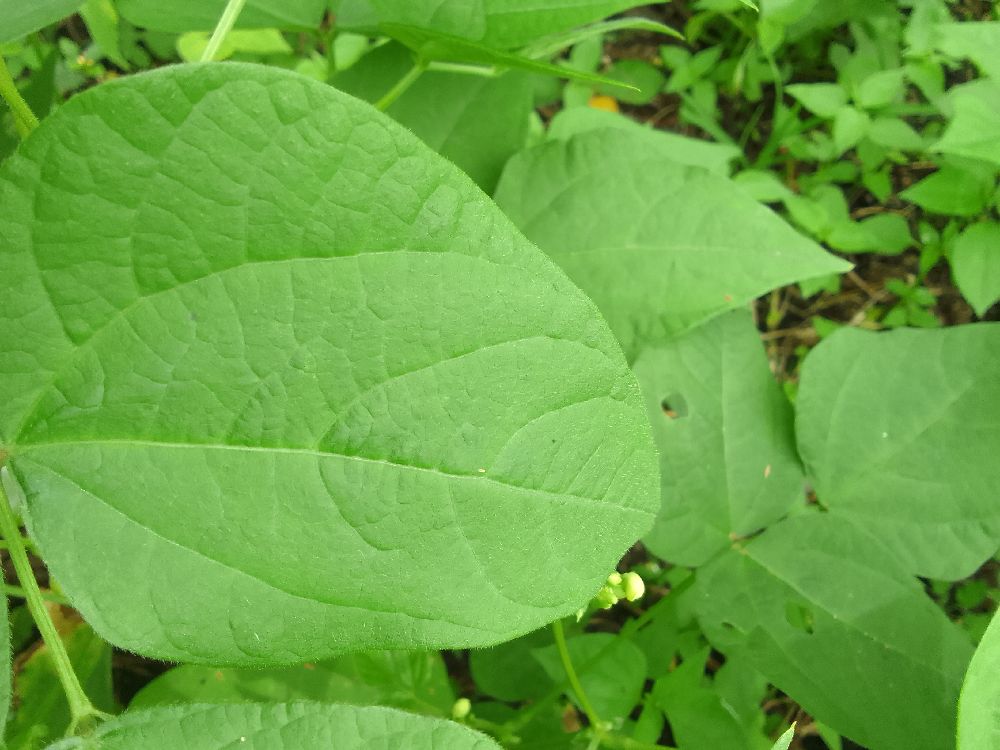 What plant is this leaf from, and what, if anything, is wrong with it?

common bean, healthy
